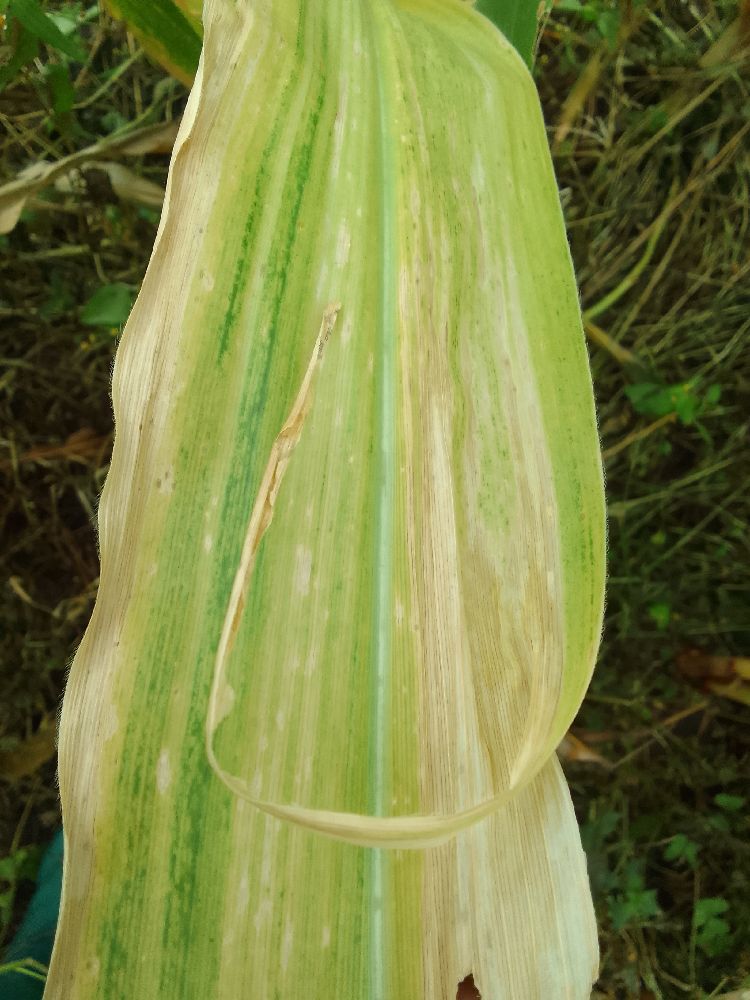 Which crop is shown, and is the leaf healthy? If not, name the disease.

maize, maize lethal necrosis
